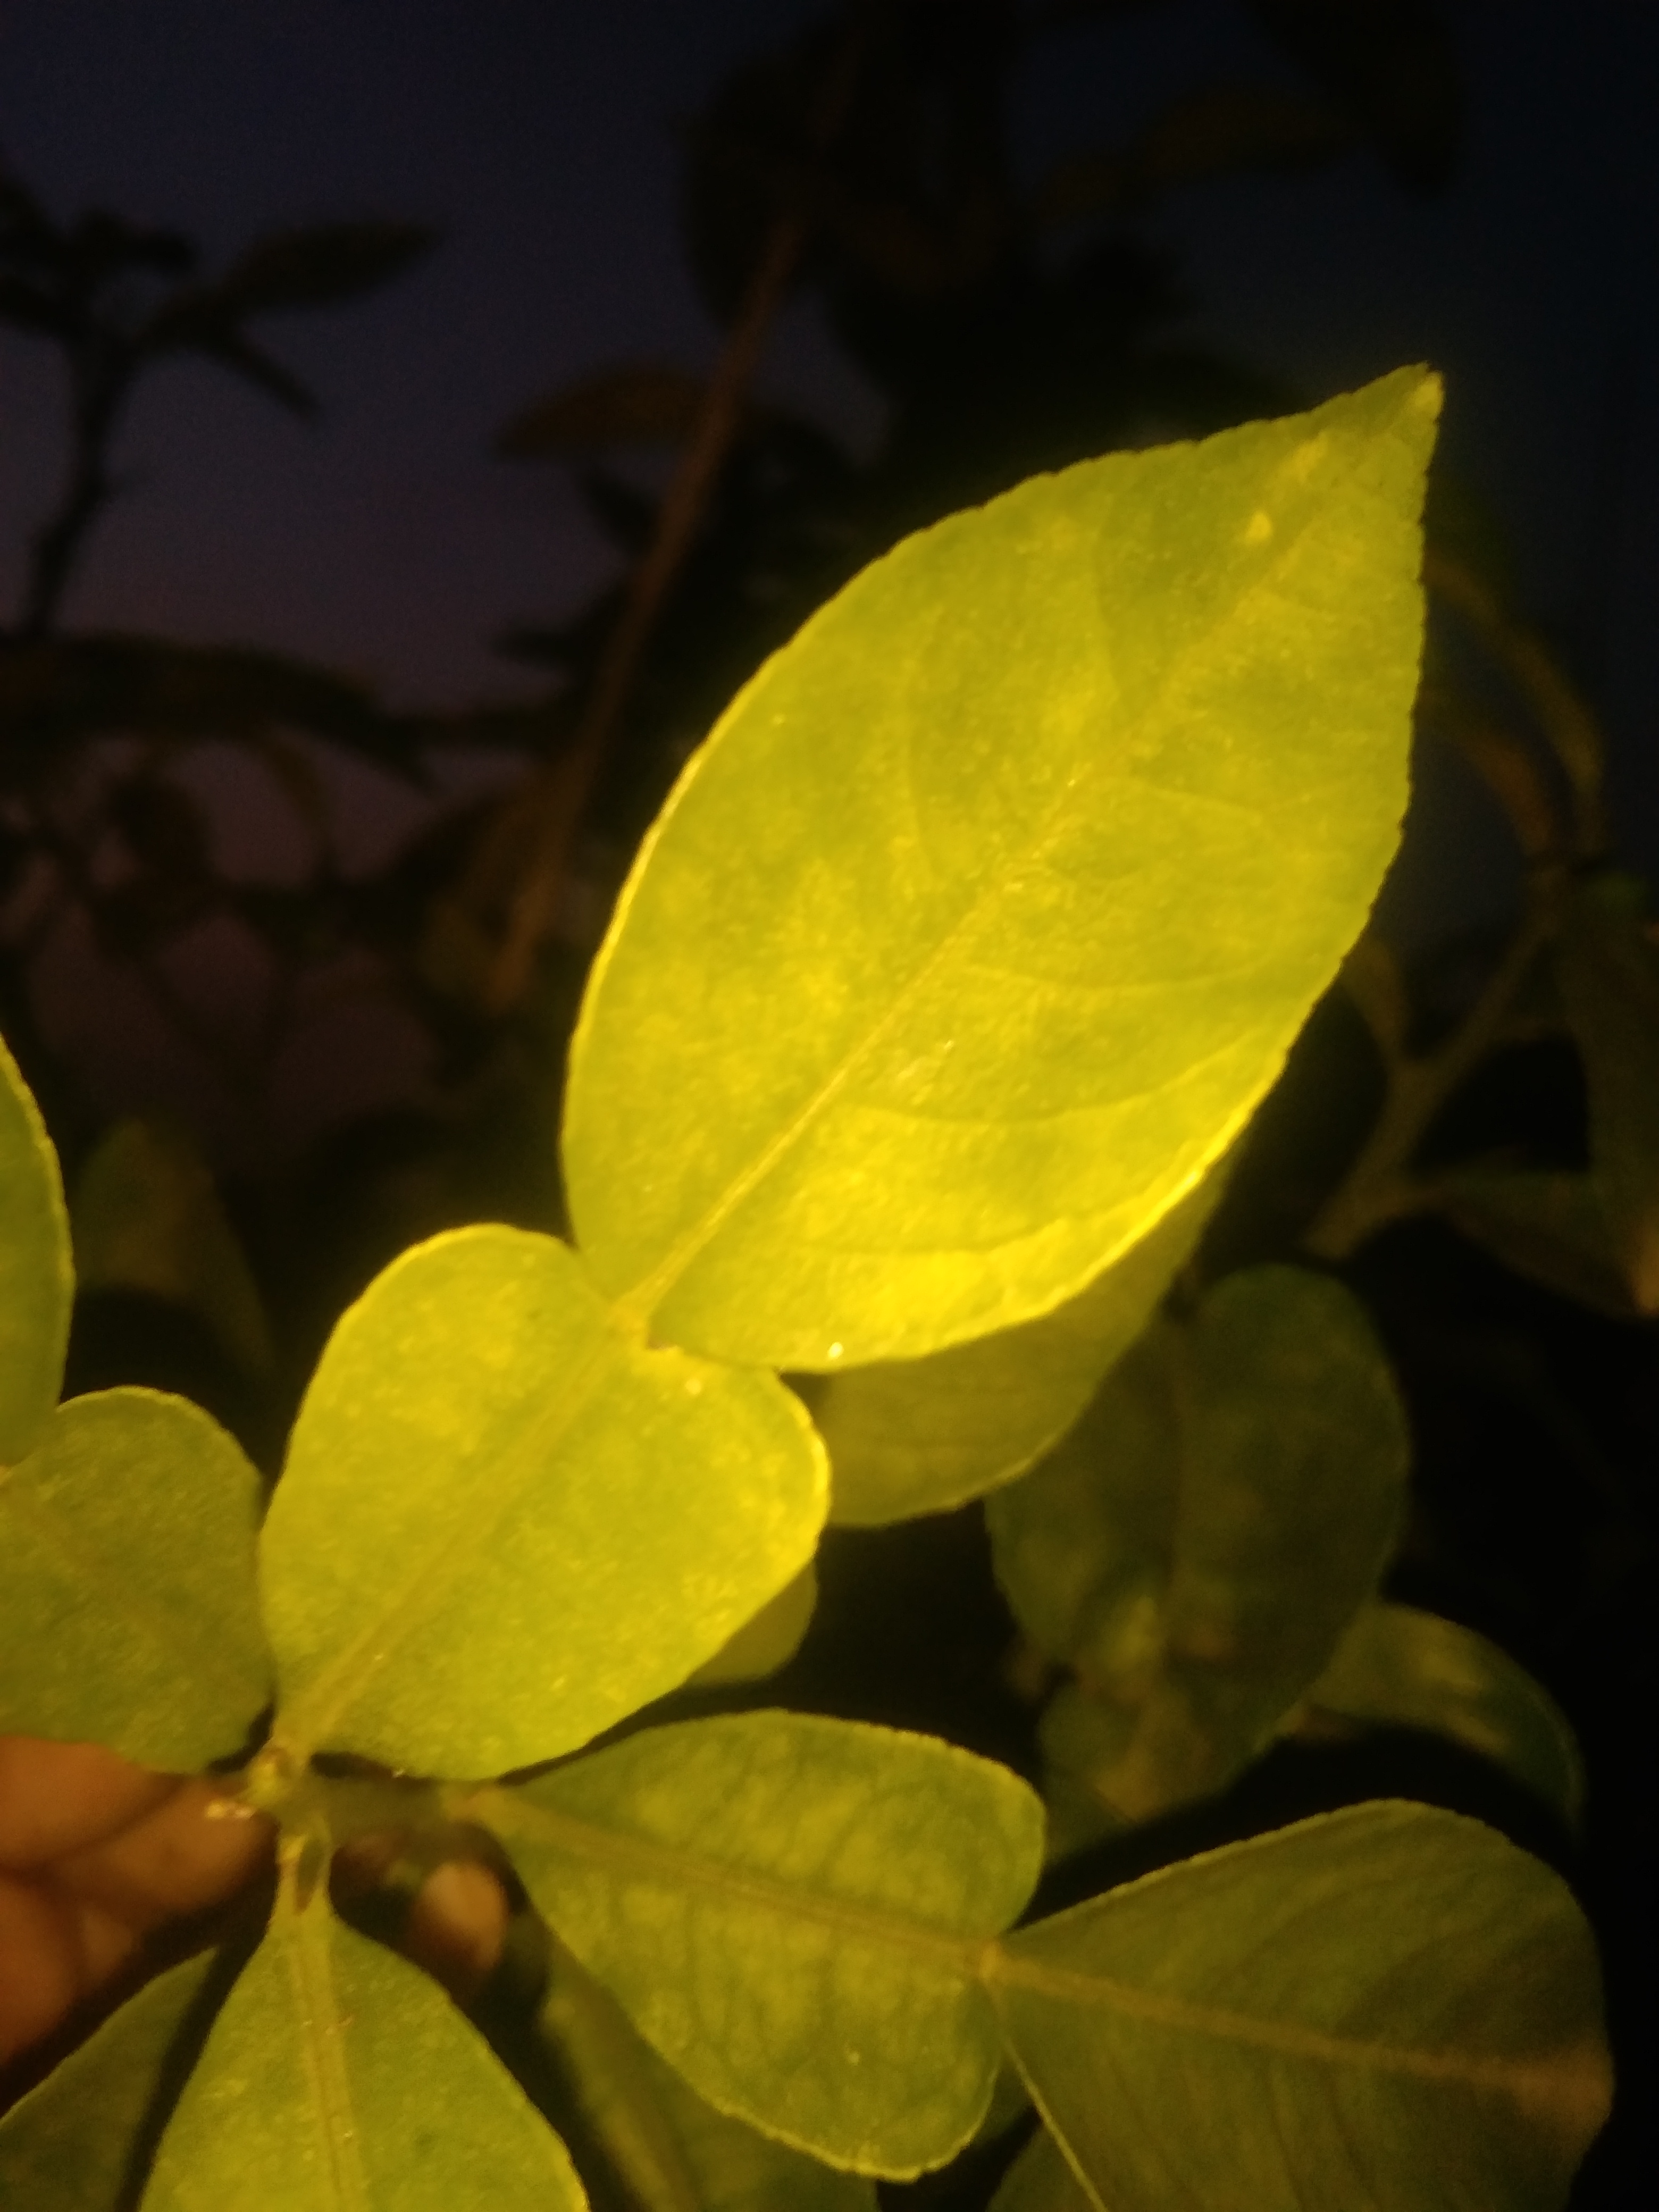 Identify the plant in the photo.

lemon
